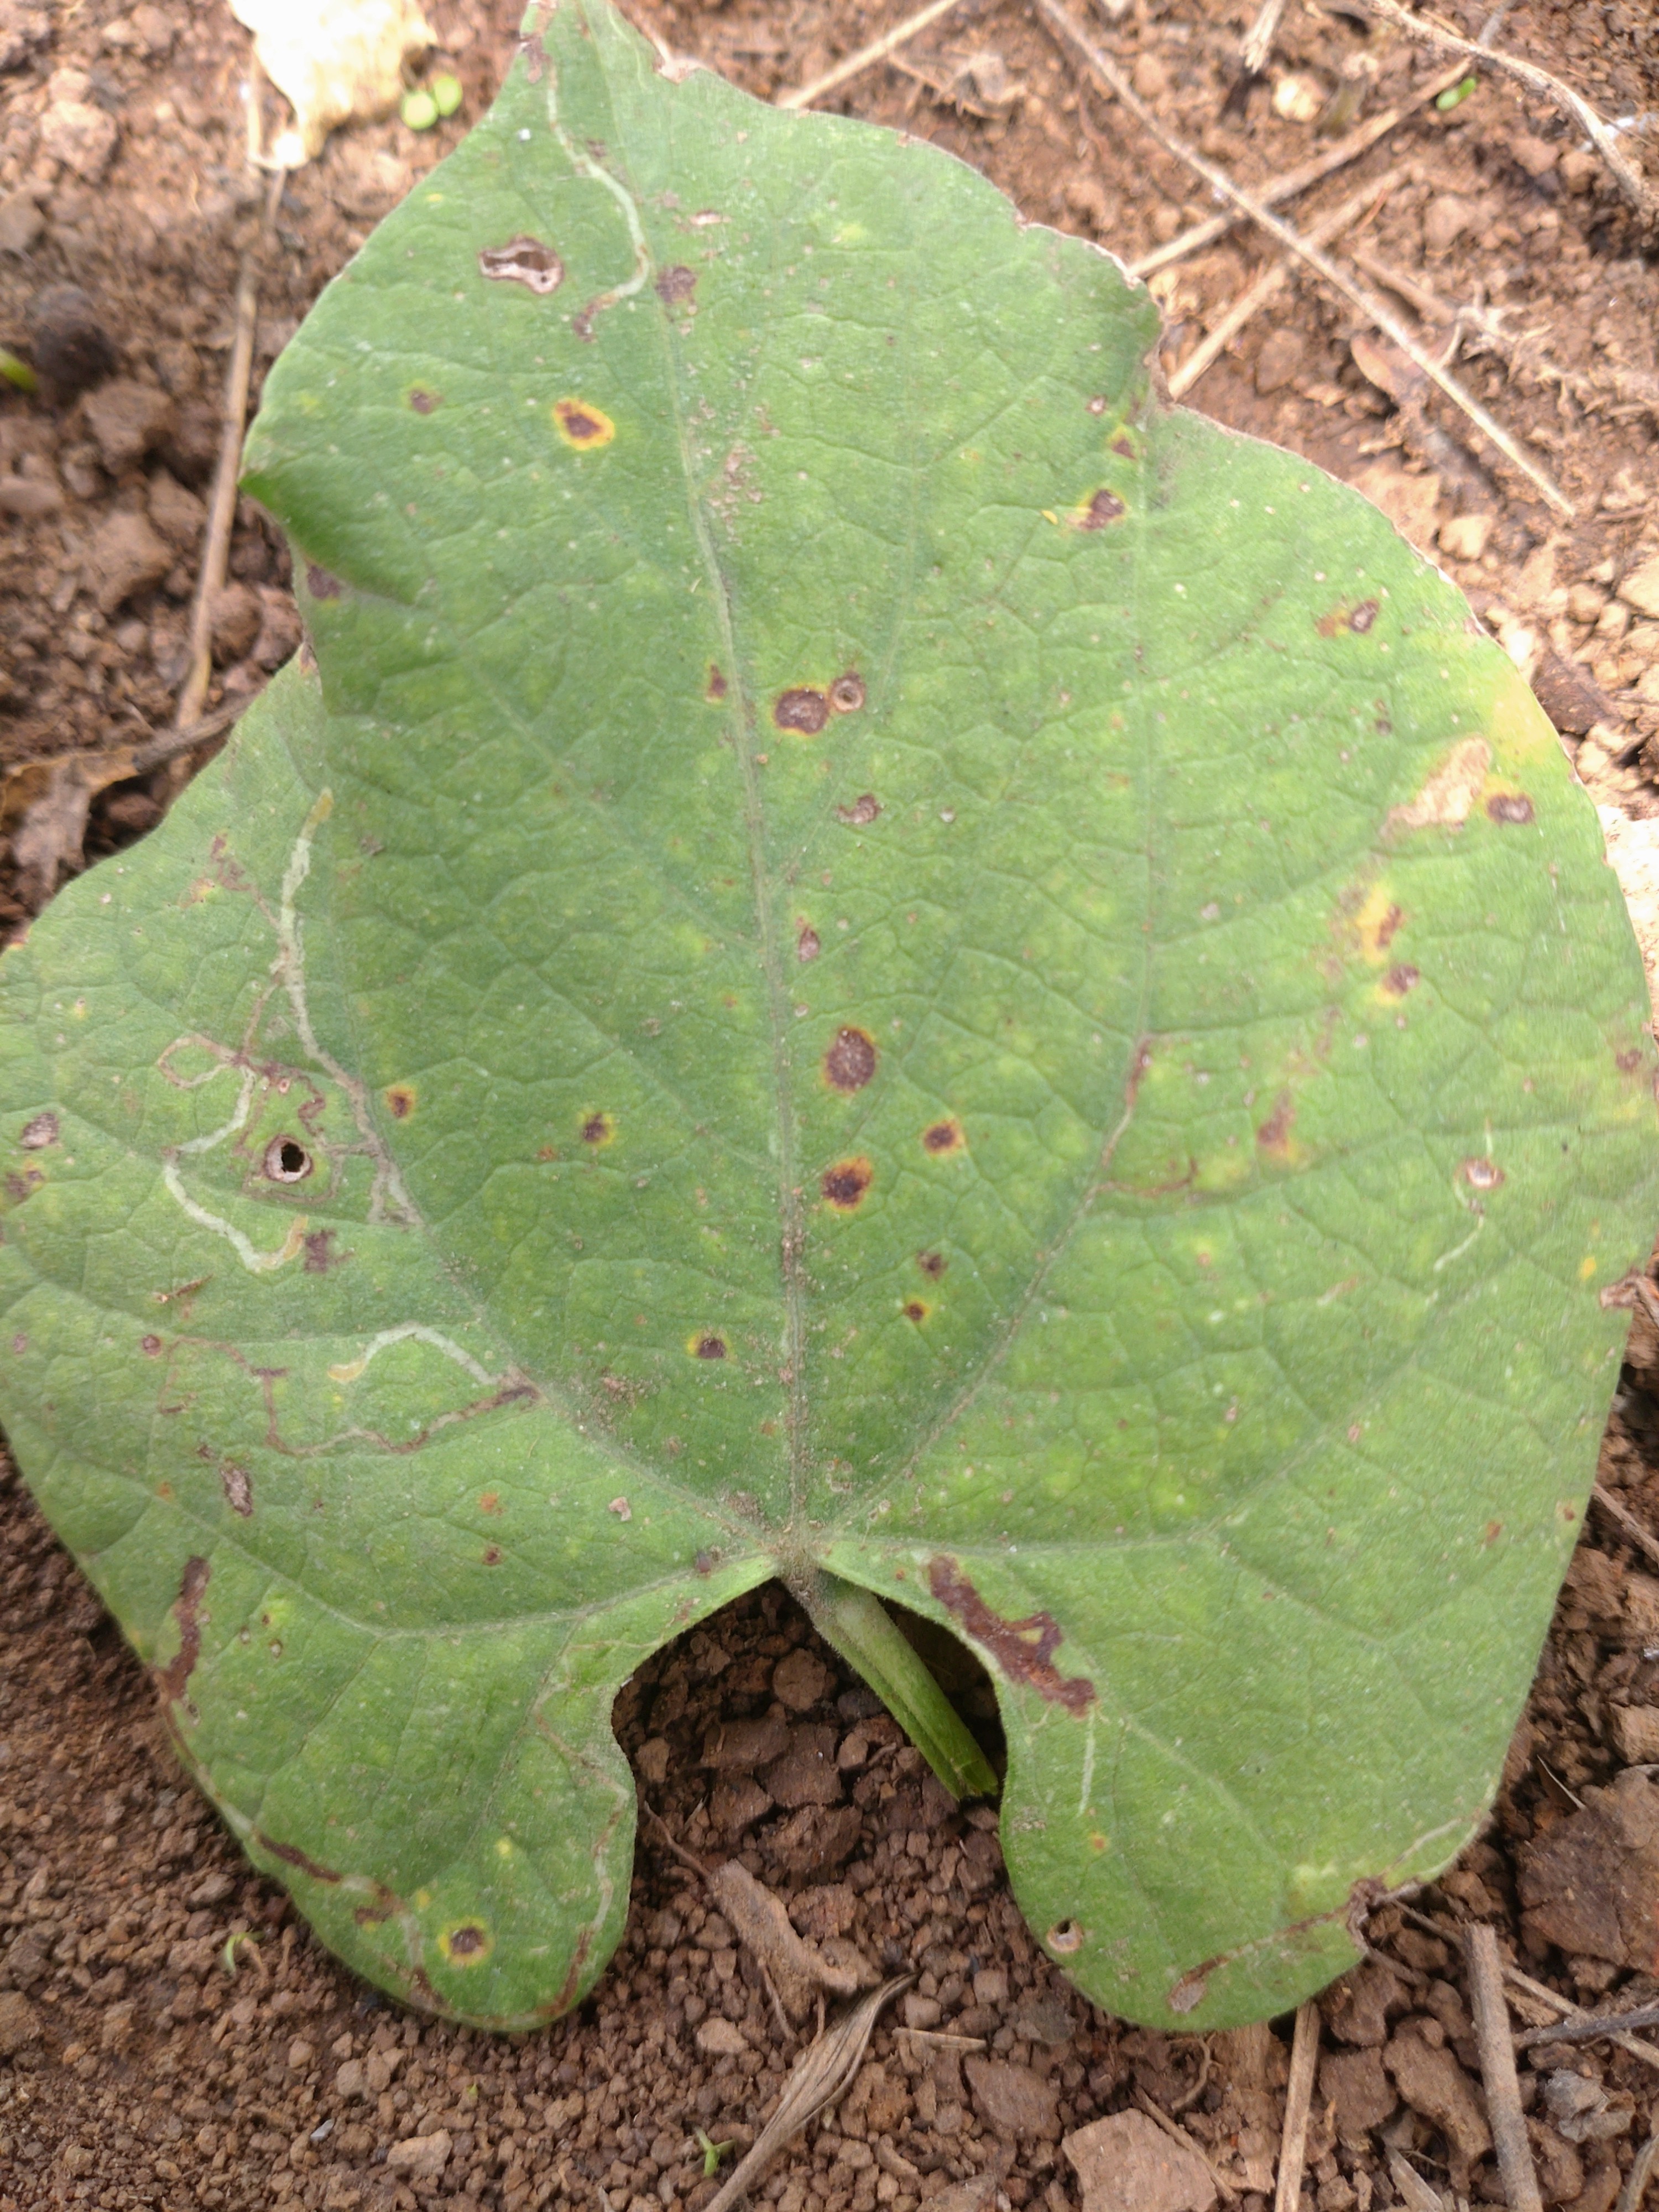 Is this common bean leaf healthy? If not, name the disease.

rust
